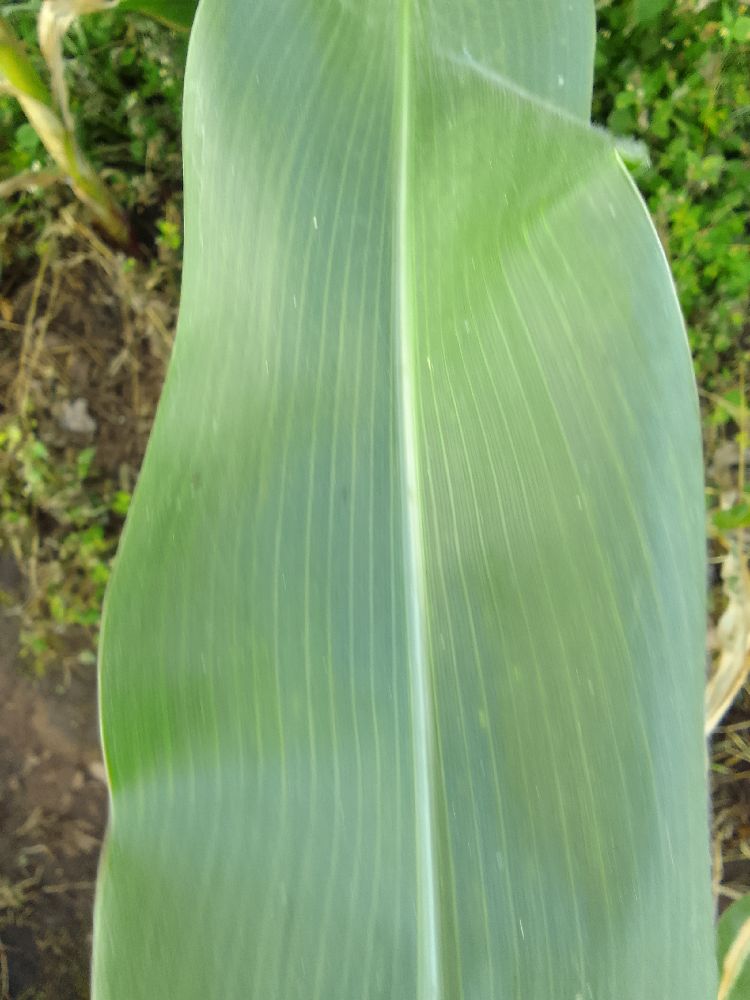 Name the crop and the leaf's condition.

maize, healthy
